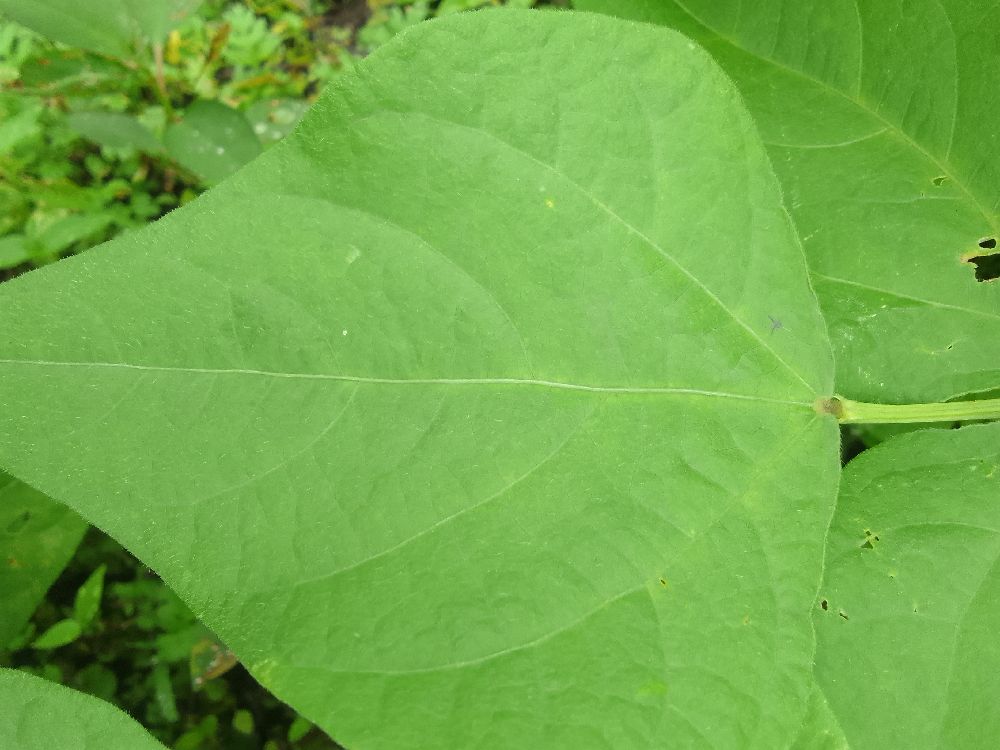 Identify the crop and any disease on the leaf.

common bean, healthy
